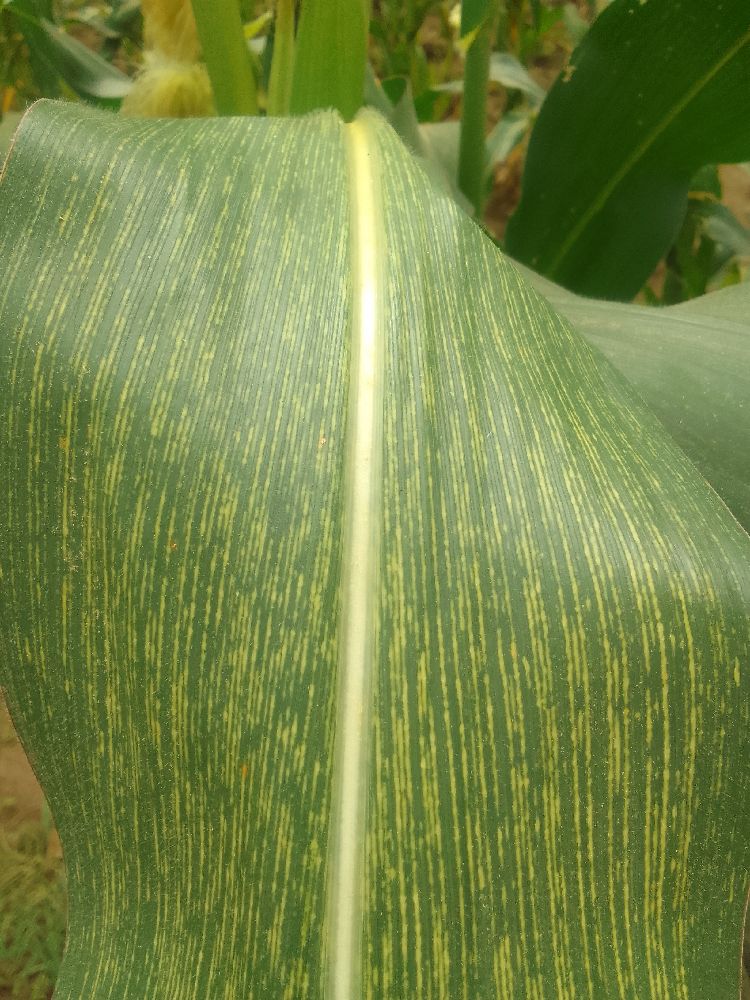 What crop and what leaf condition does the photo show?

maize, maize streak virus
